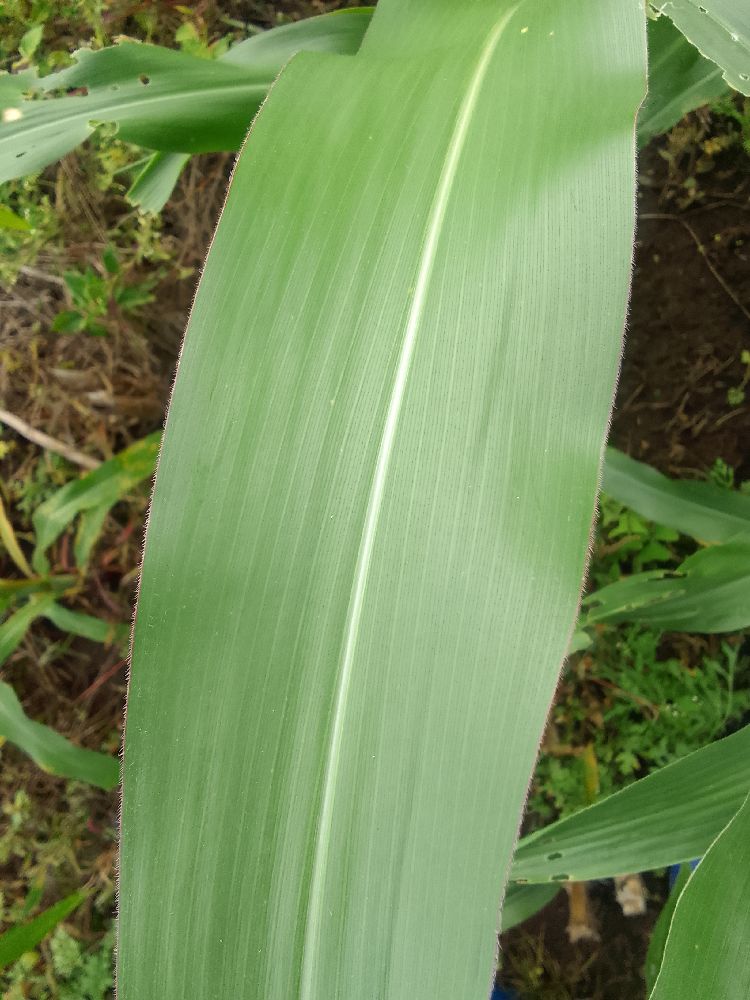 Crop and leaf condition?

maize, healthy
